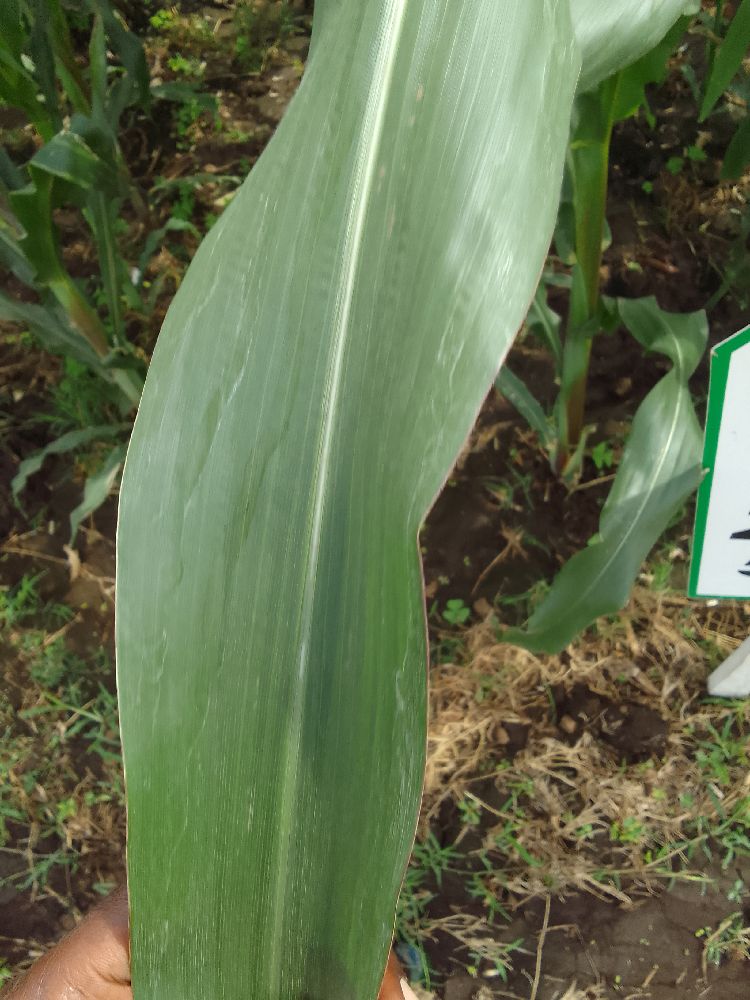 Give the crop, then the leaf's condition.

maize, healthy
